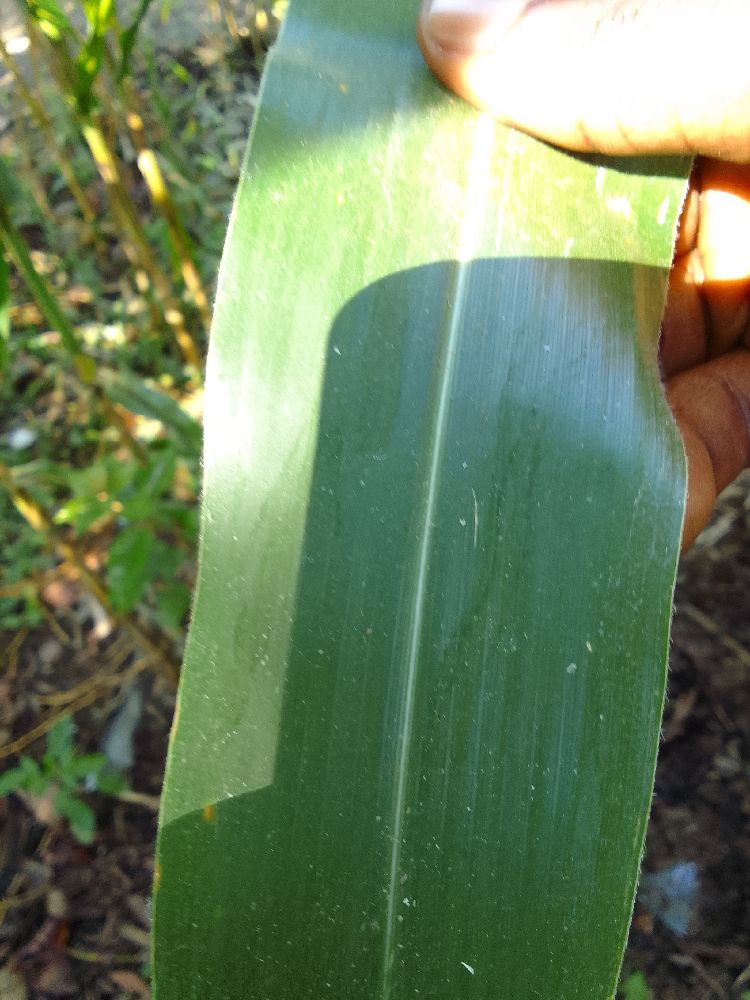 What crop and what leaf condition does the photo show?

maize, healthy
